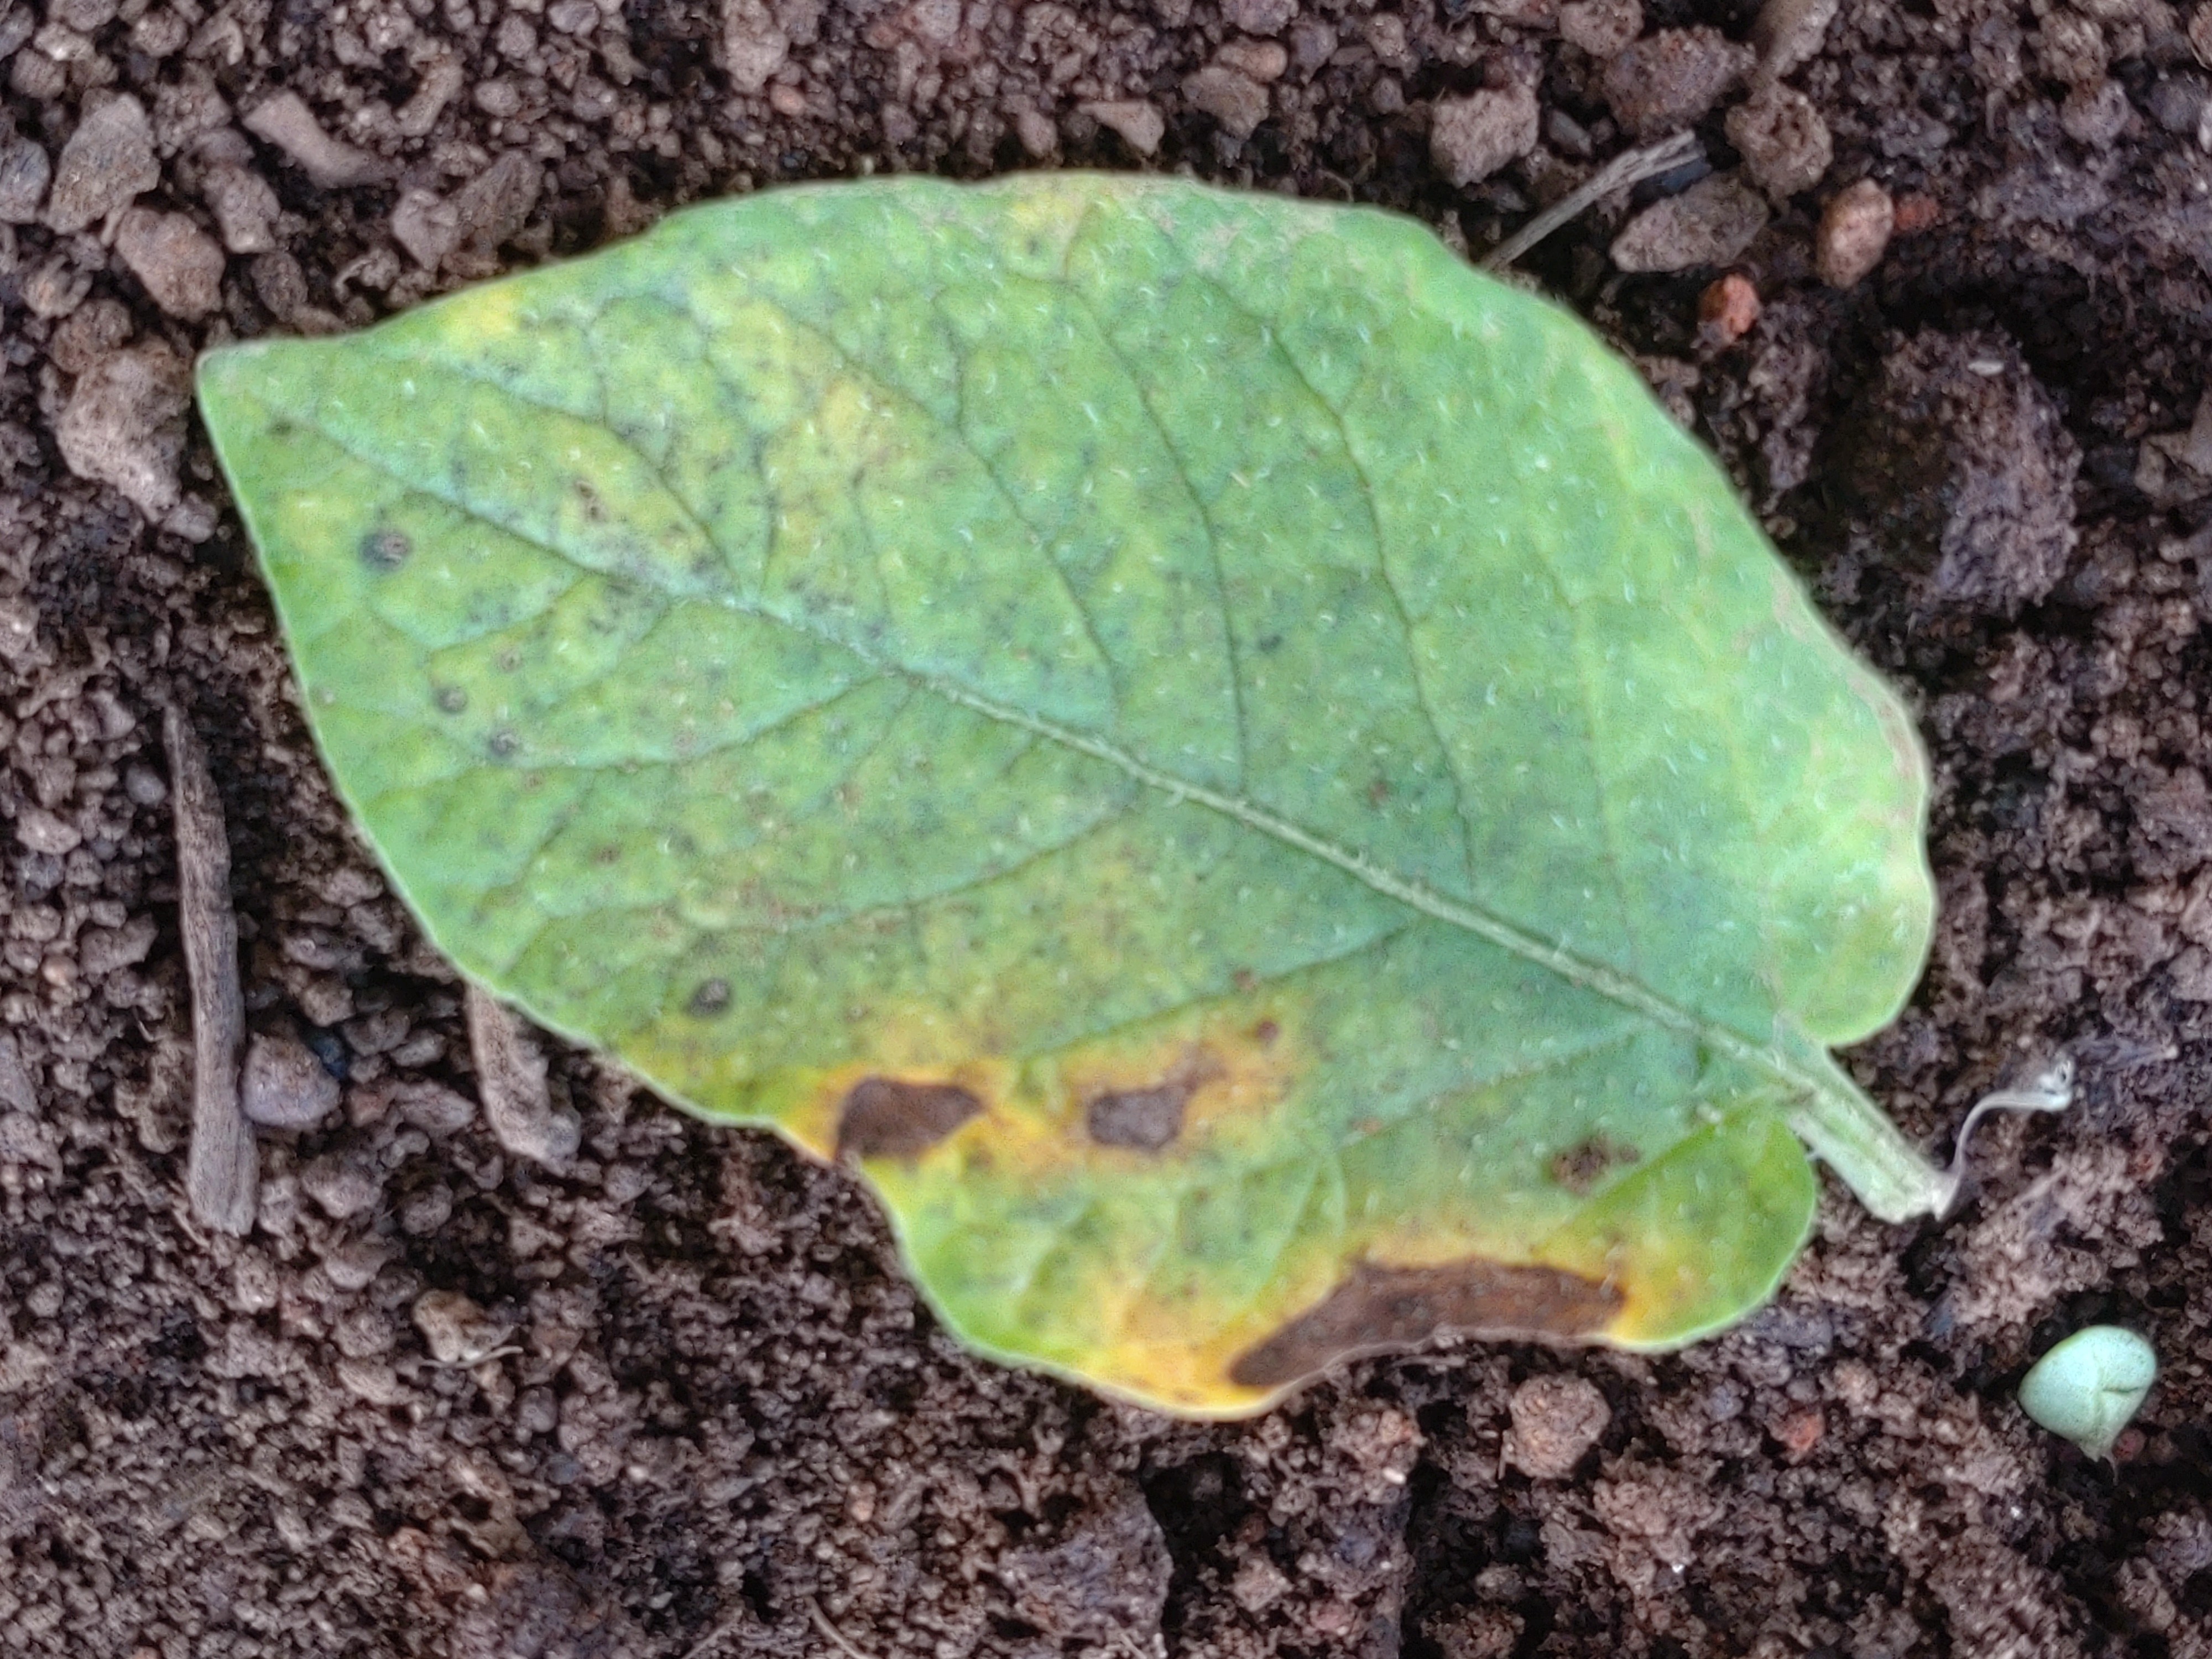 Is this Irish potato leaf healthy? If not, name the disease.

late blight
